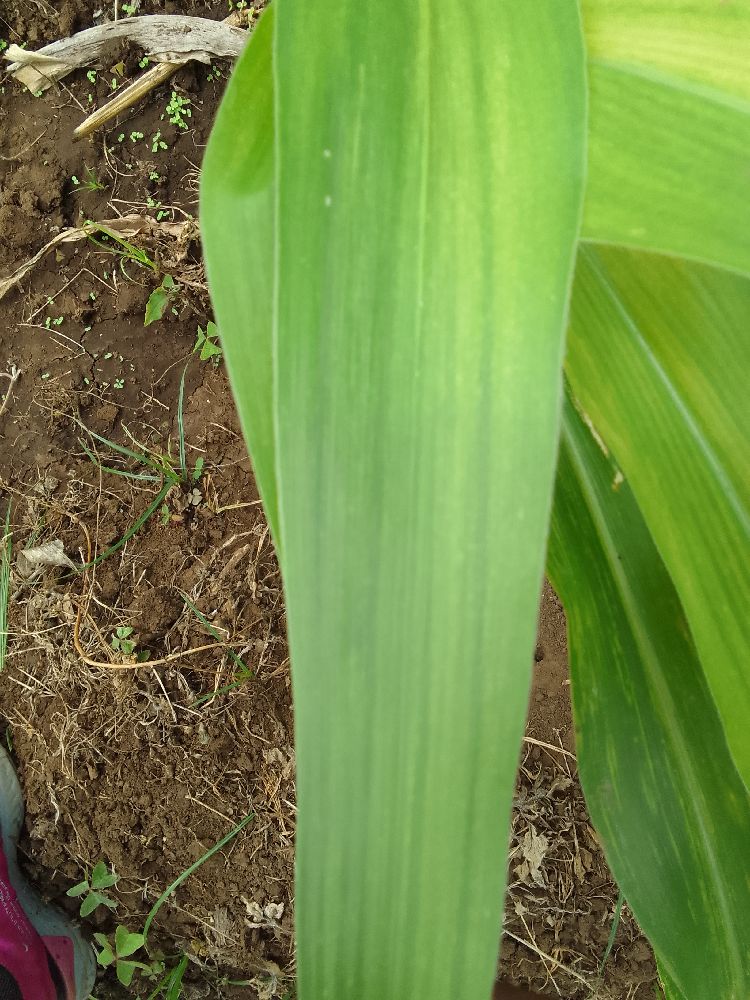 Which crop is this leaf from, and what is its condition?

maize, maize lethal necrosis
